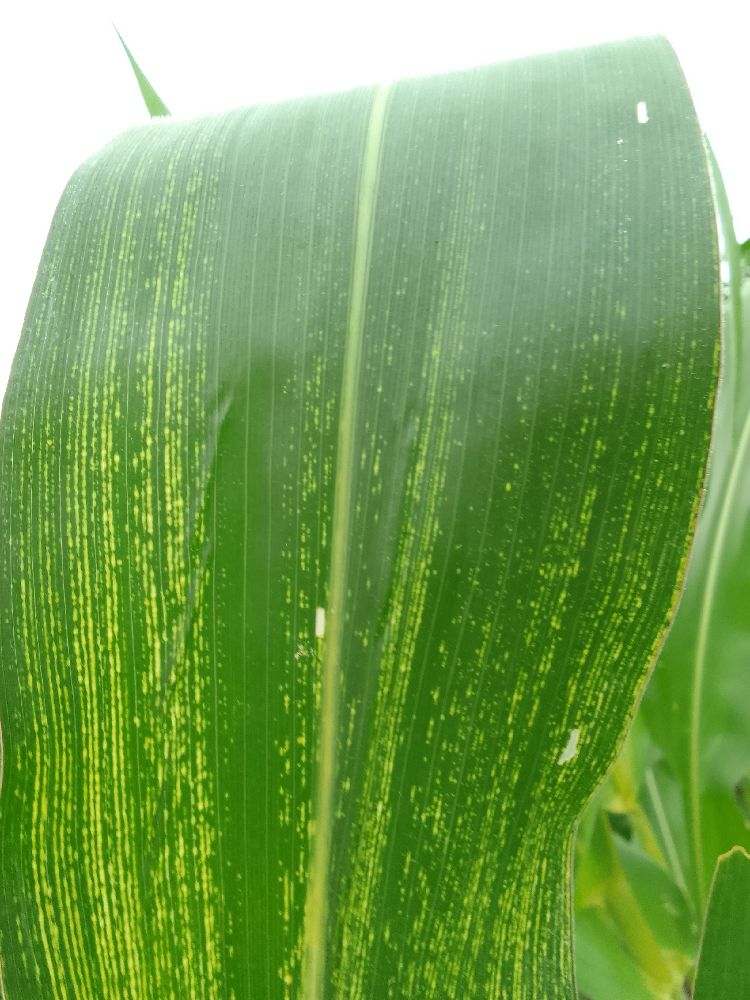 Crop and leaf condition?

maize, maize streak virus
